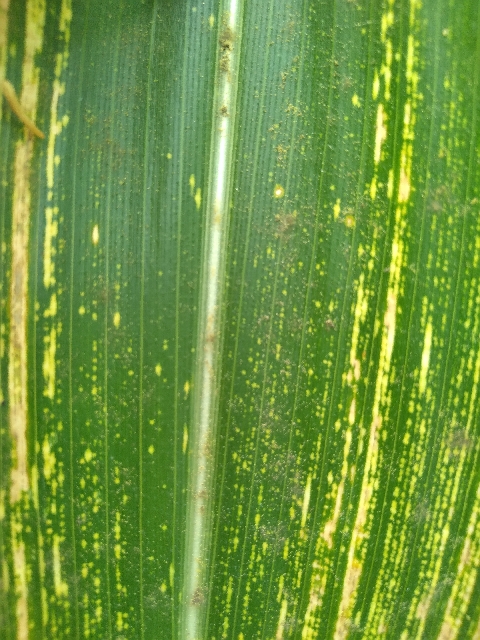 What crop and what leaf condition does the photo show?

maize, maize streak virus
